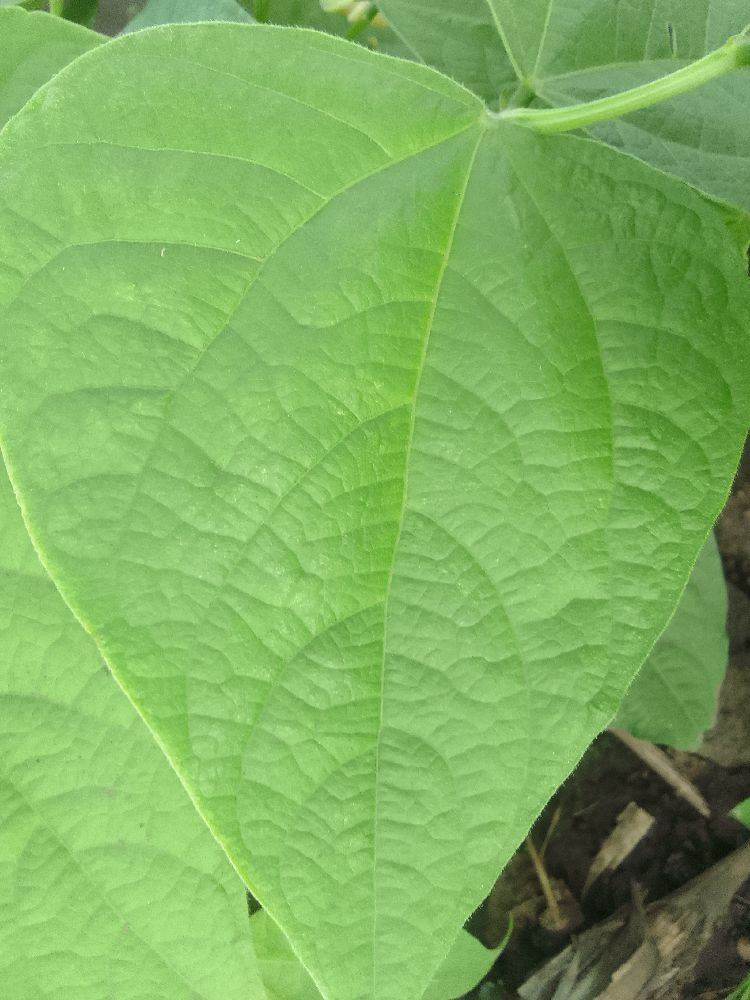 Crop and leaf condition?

common bean, healthy
